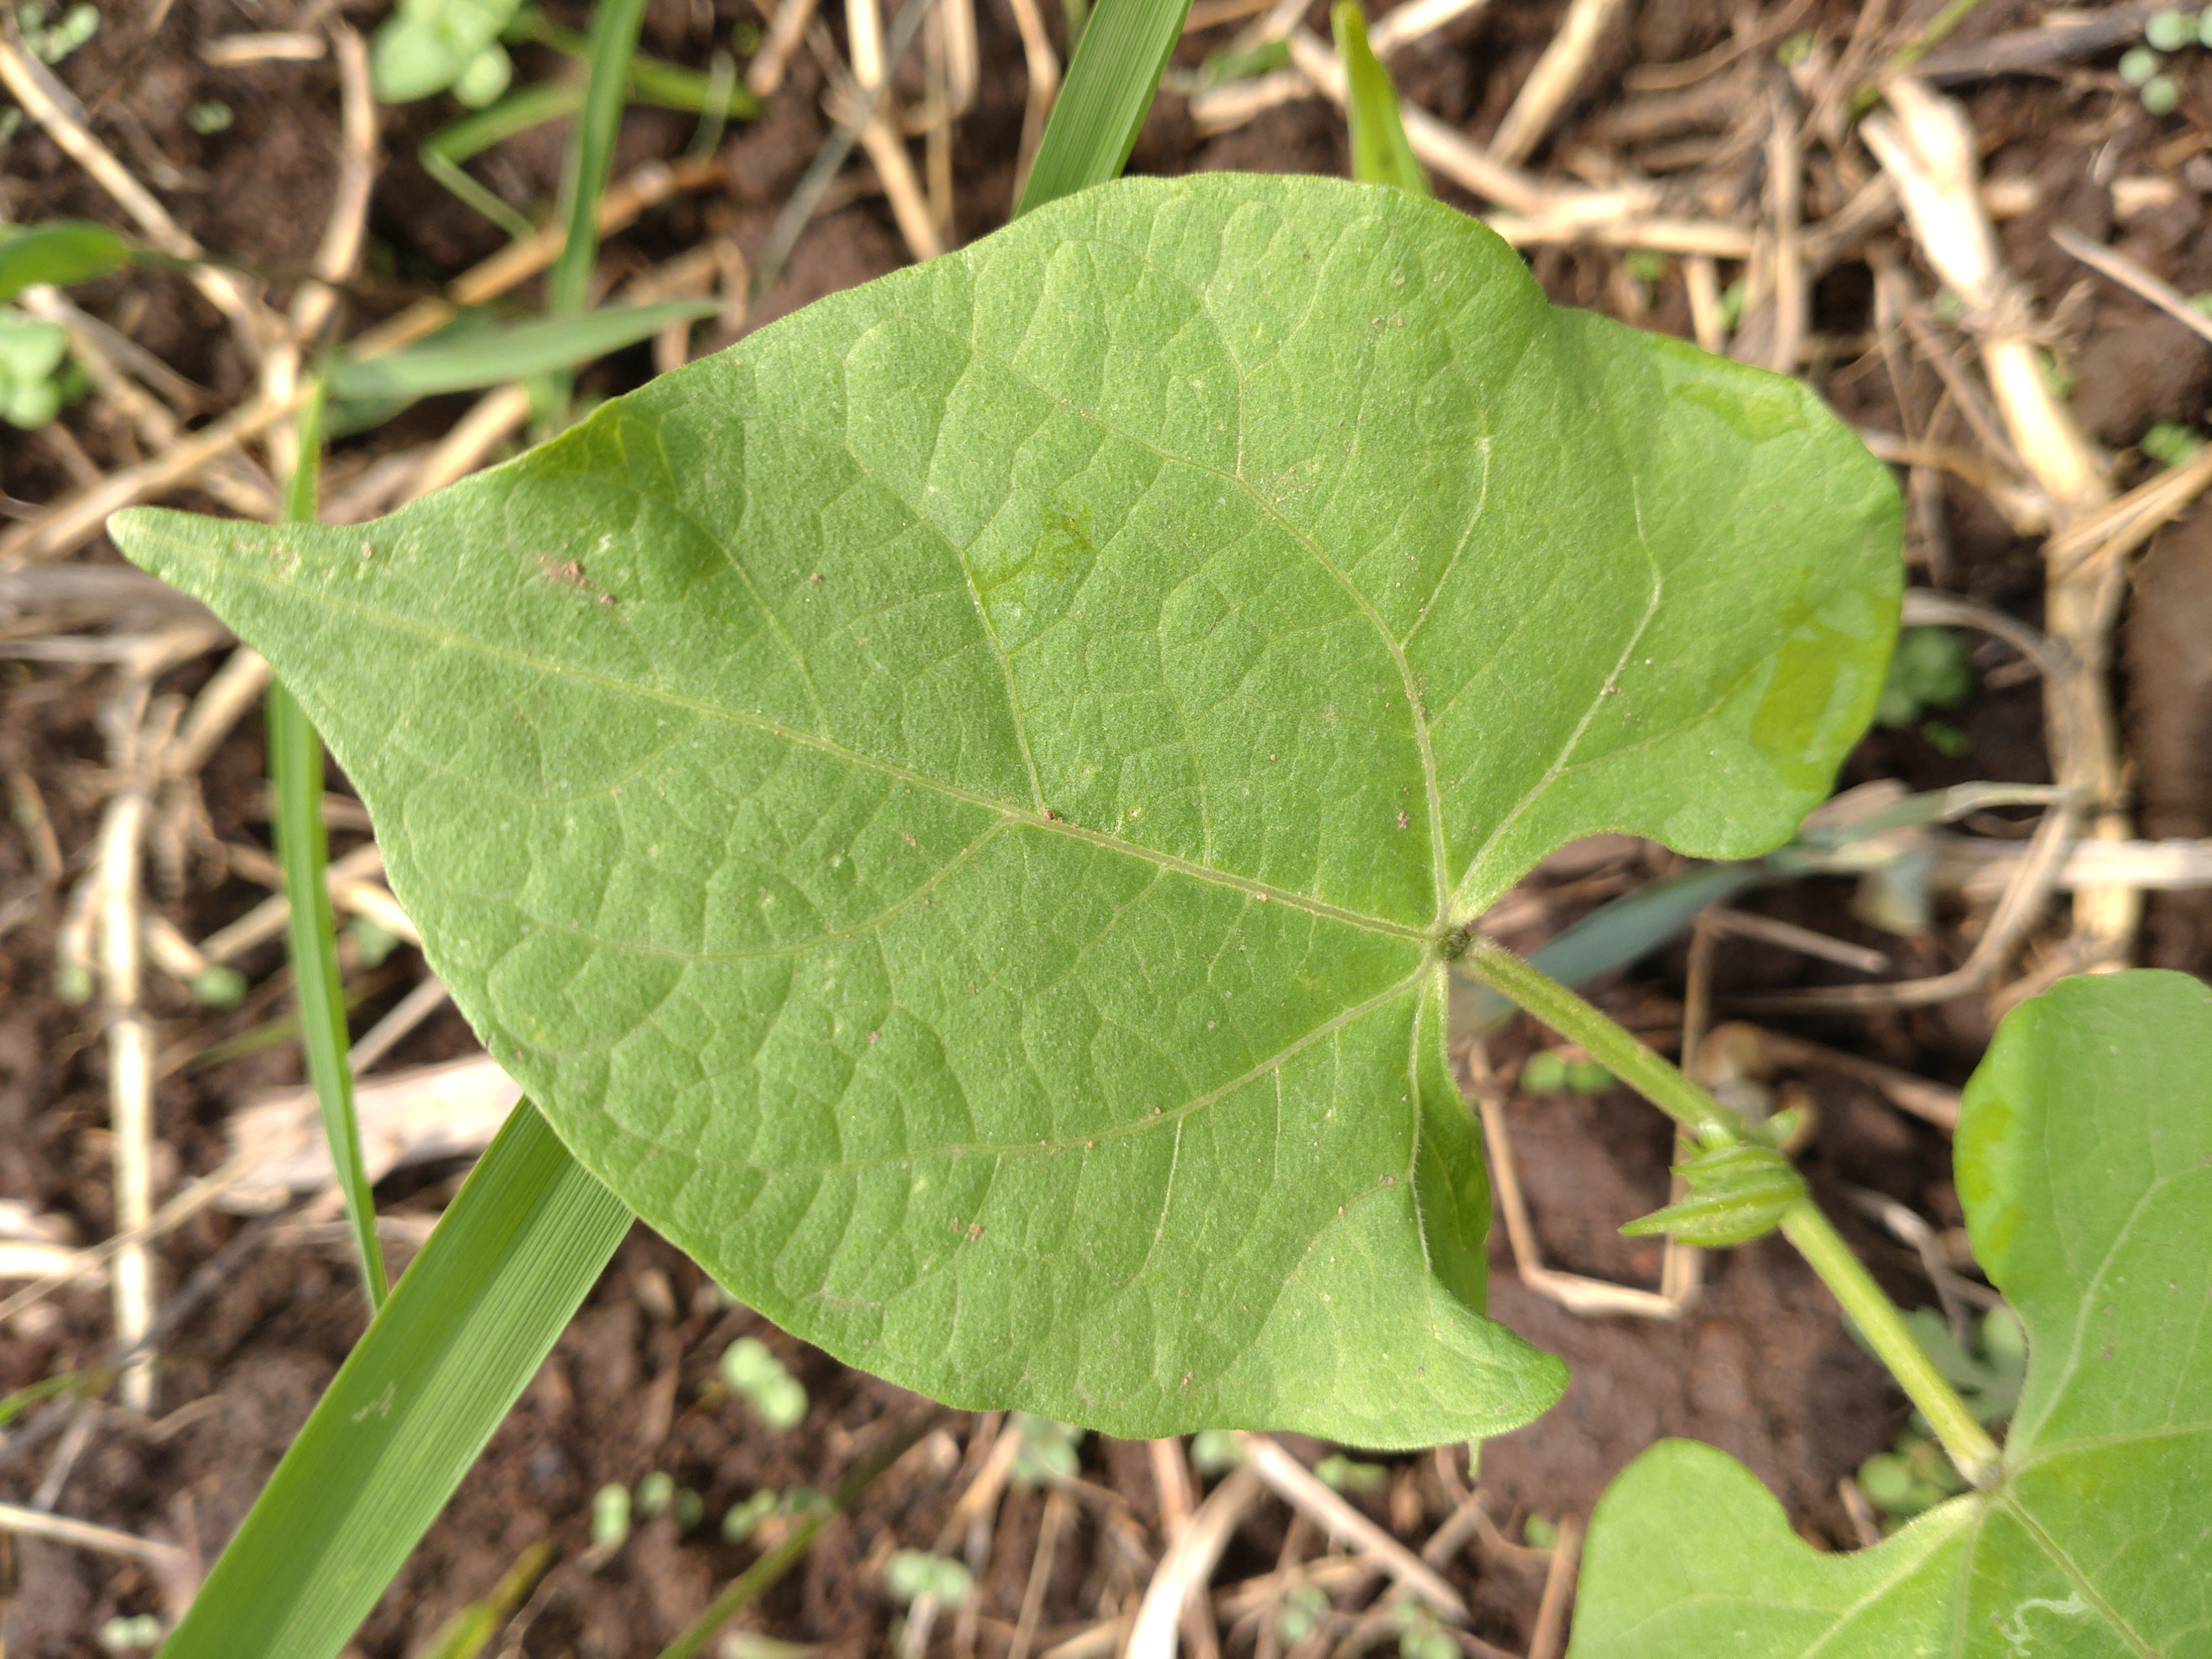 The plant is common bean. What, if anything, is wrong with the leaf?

healthy
